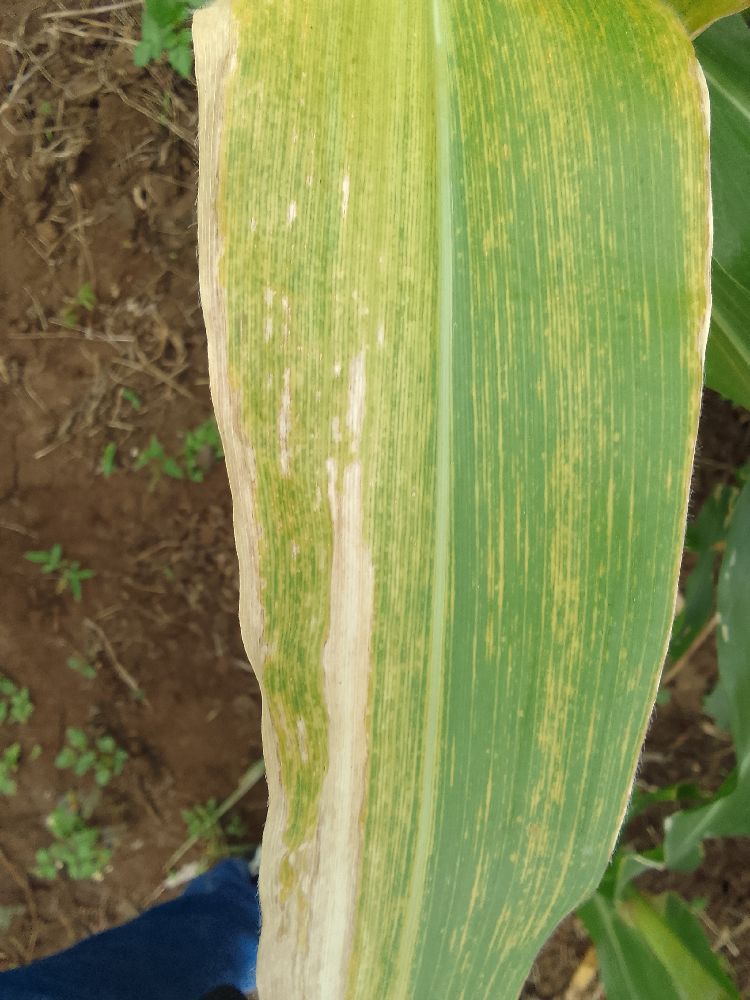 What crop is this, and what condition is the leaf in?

maize, maize lethal necrosis
